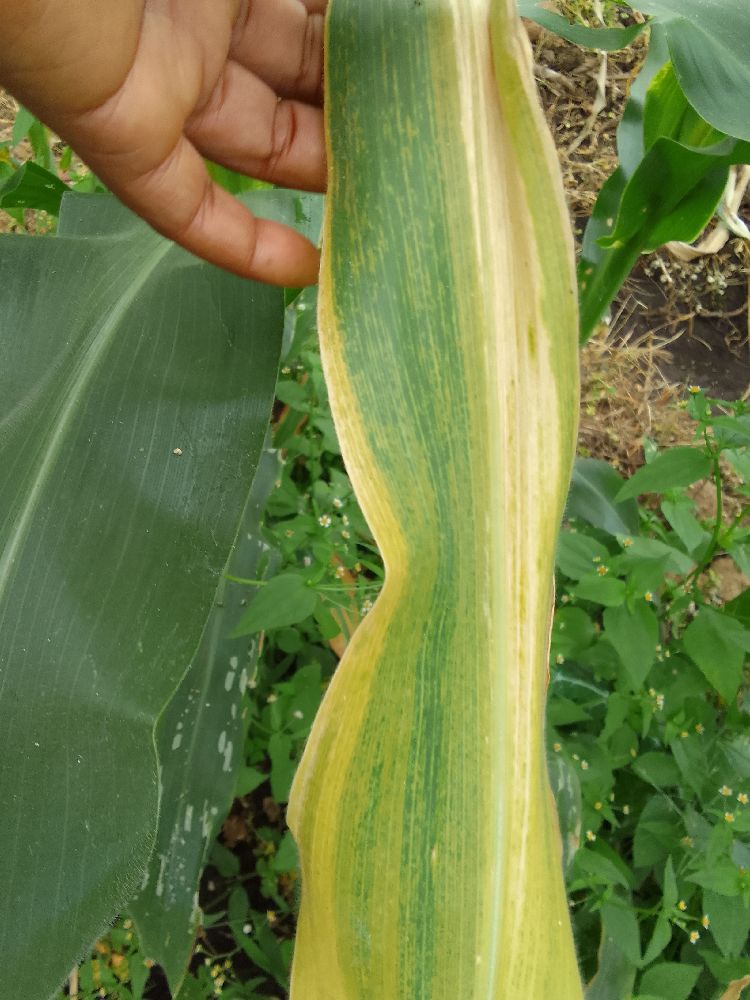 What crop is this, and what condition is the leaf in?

maize, maize lethal necrosis
